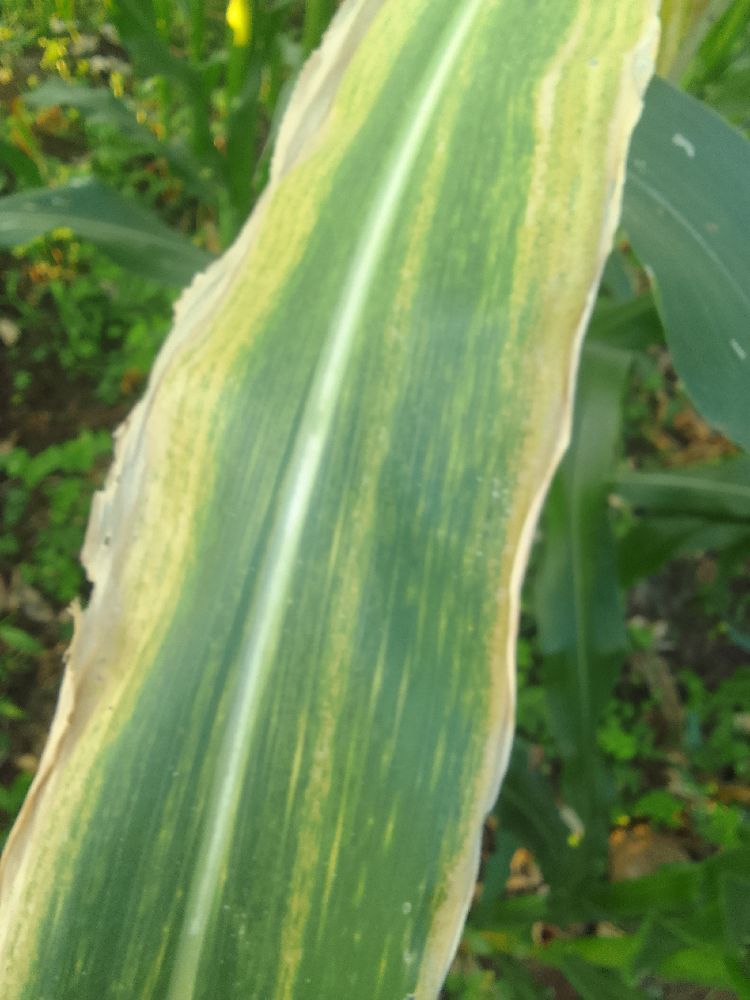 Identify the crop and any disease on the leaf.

maize, maize lethal necrosis
